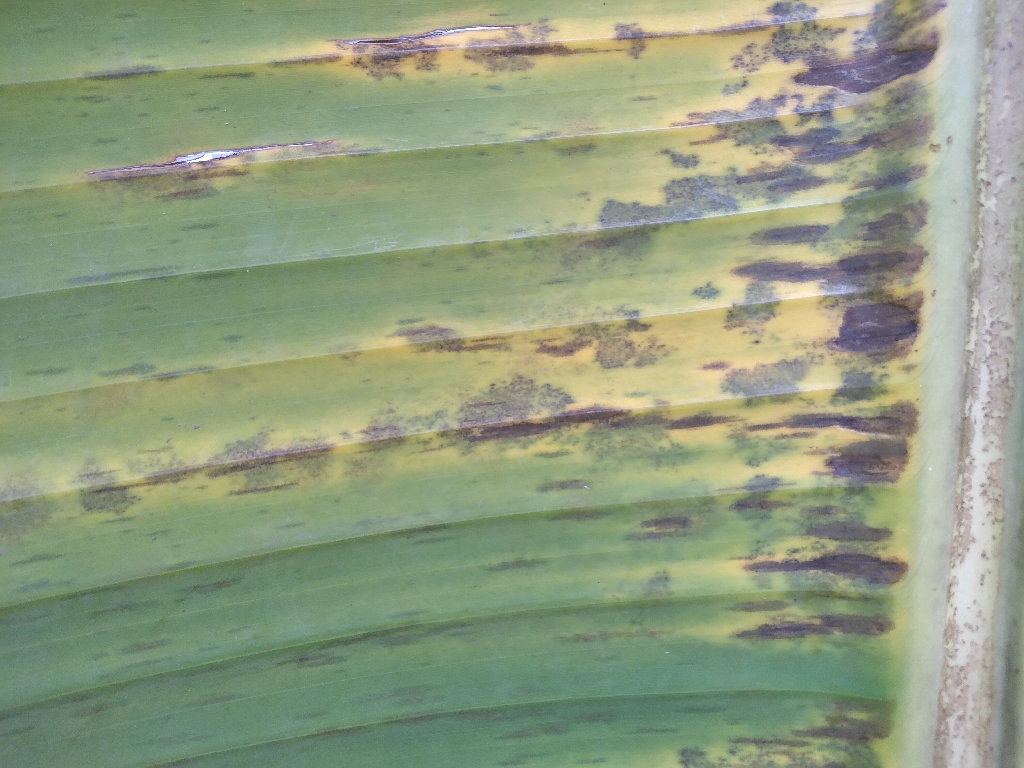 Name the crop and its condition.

banana, black sigatoka
